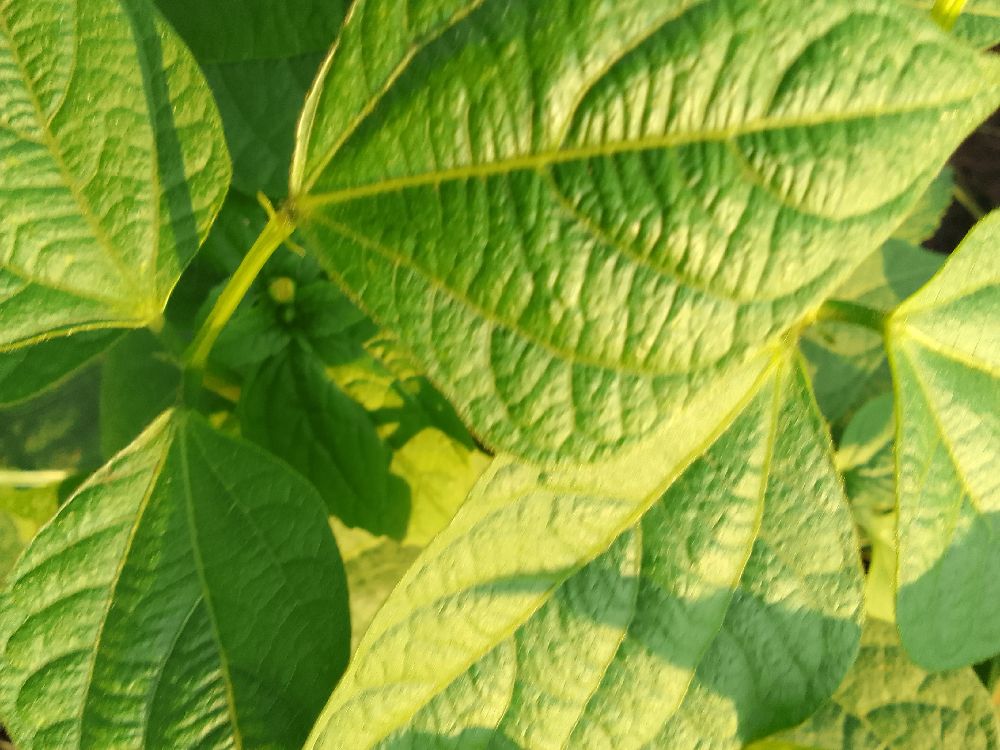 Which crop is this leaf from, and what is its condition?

common bean, healthy
